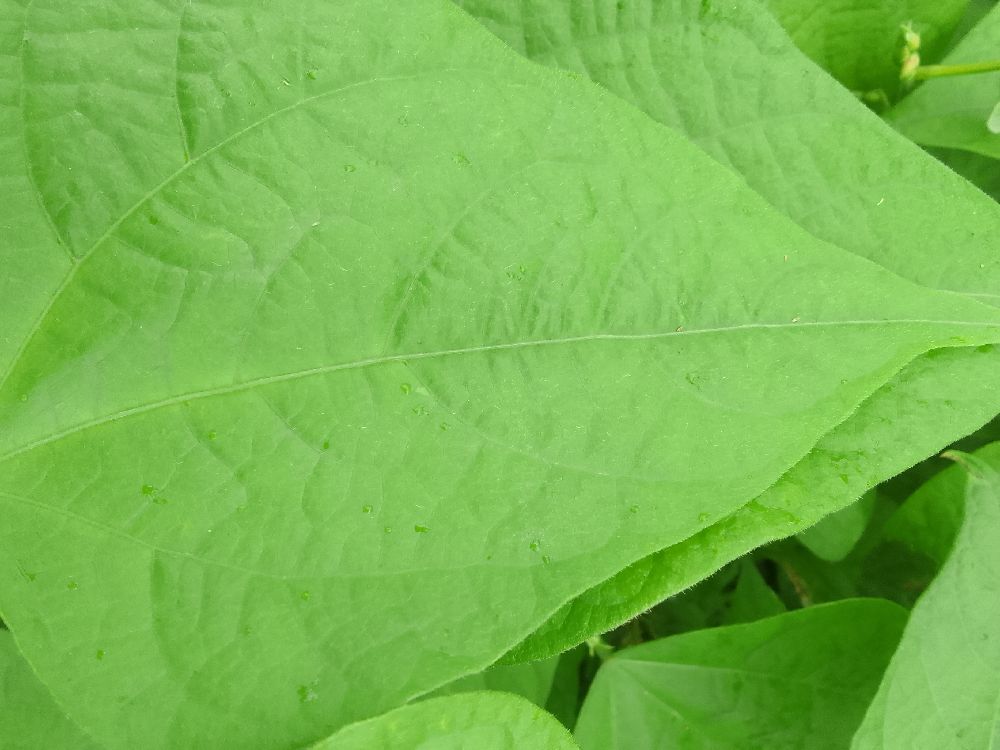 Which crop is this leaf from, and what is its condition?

common bean, healthy
